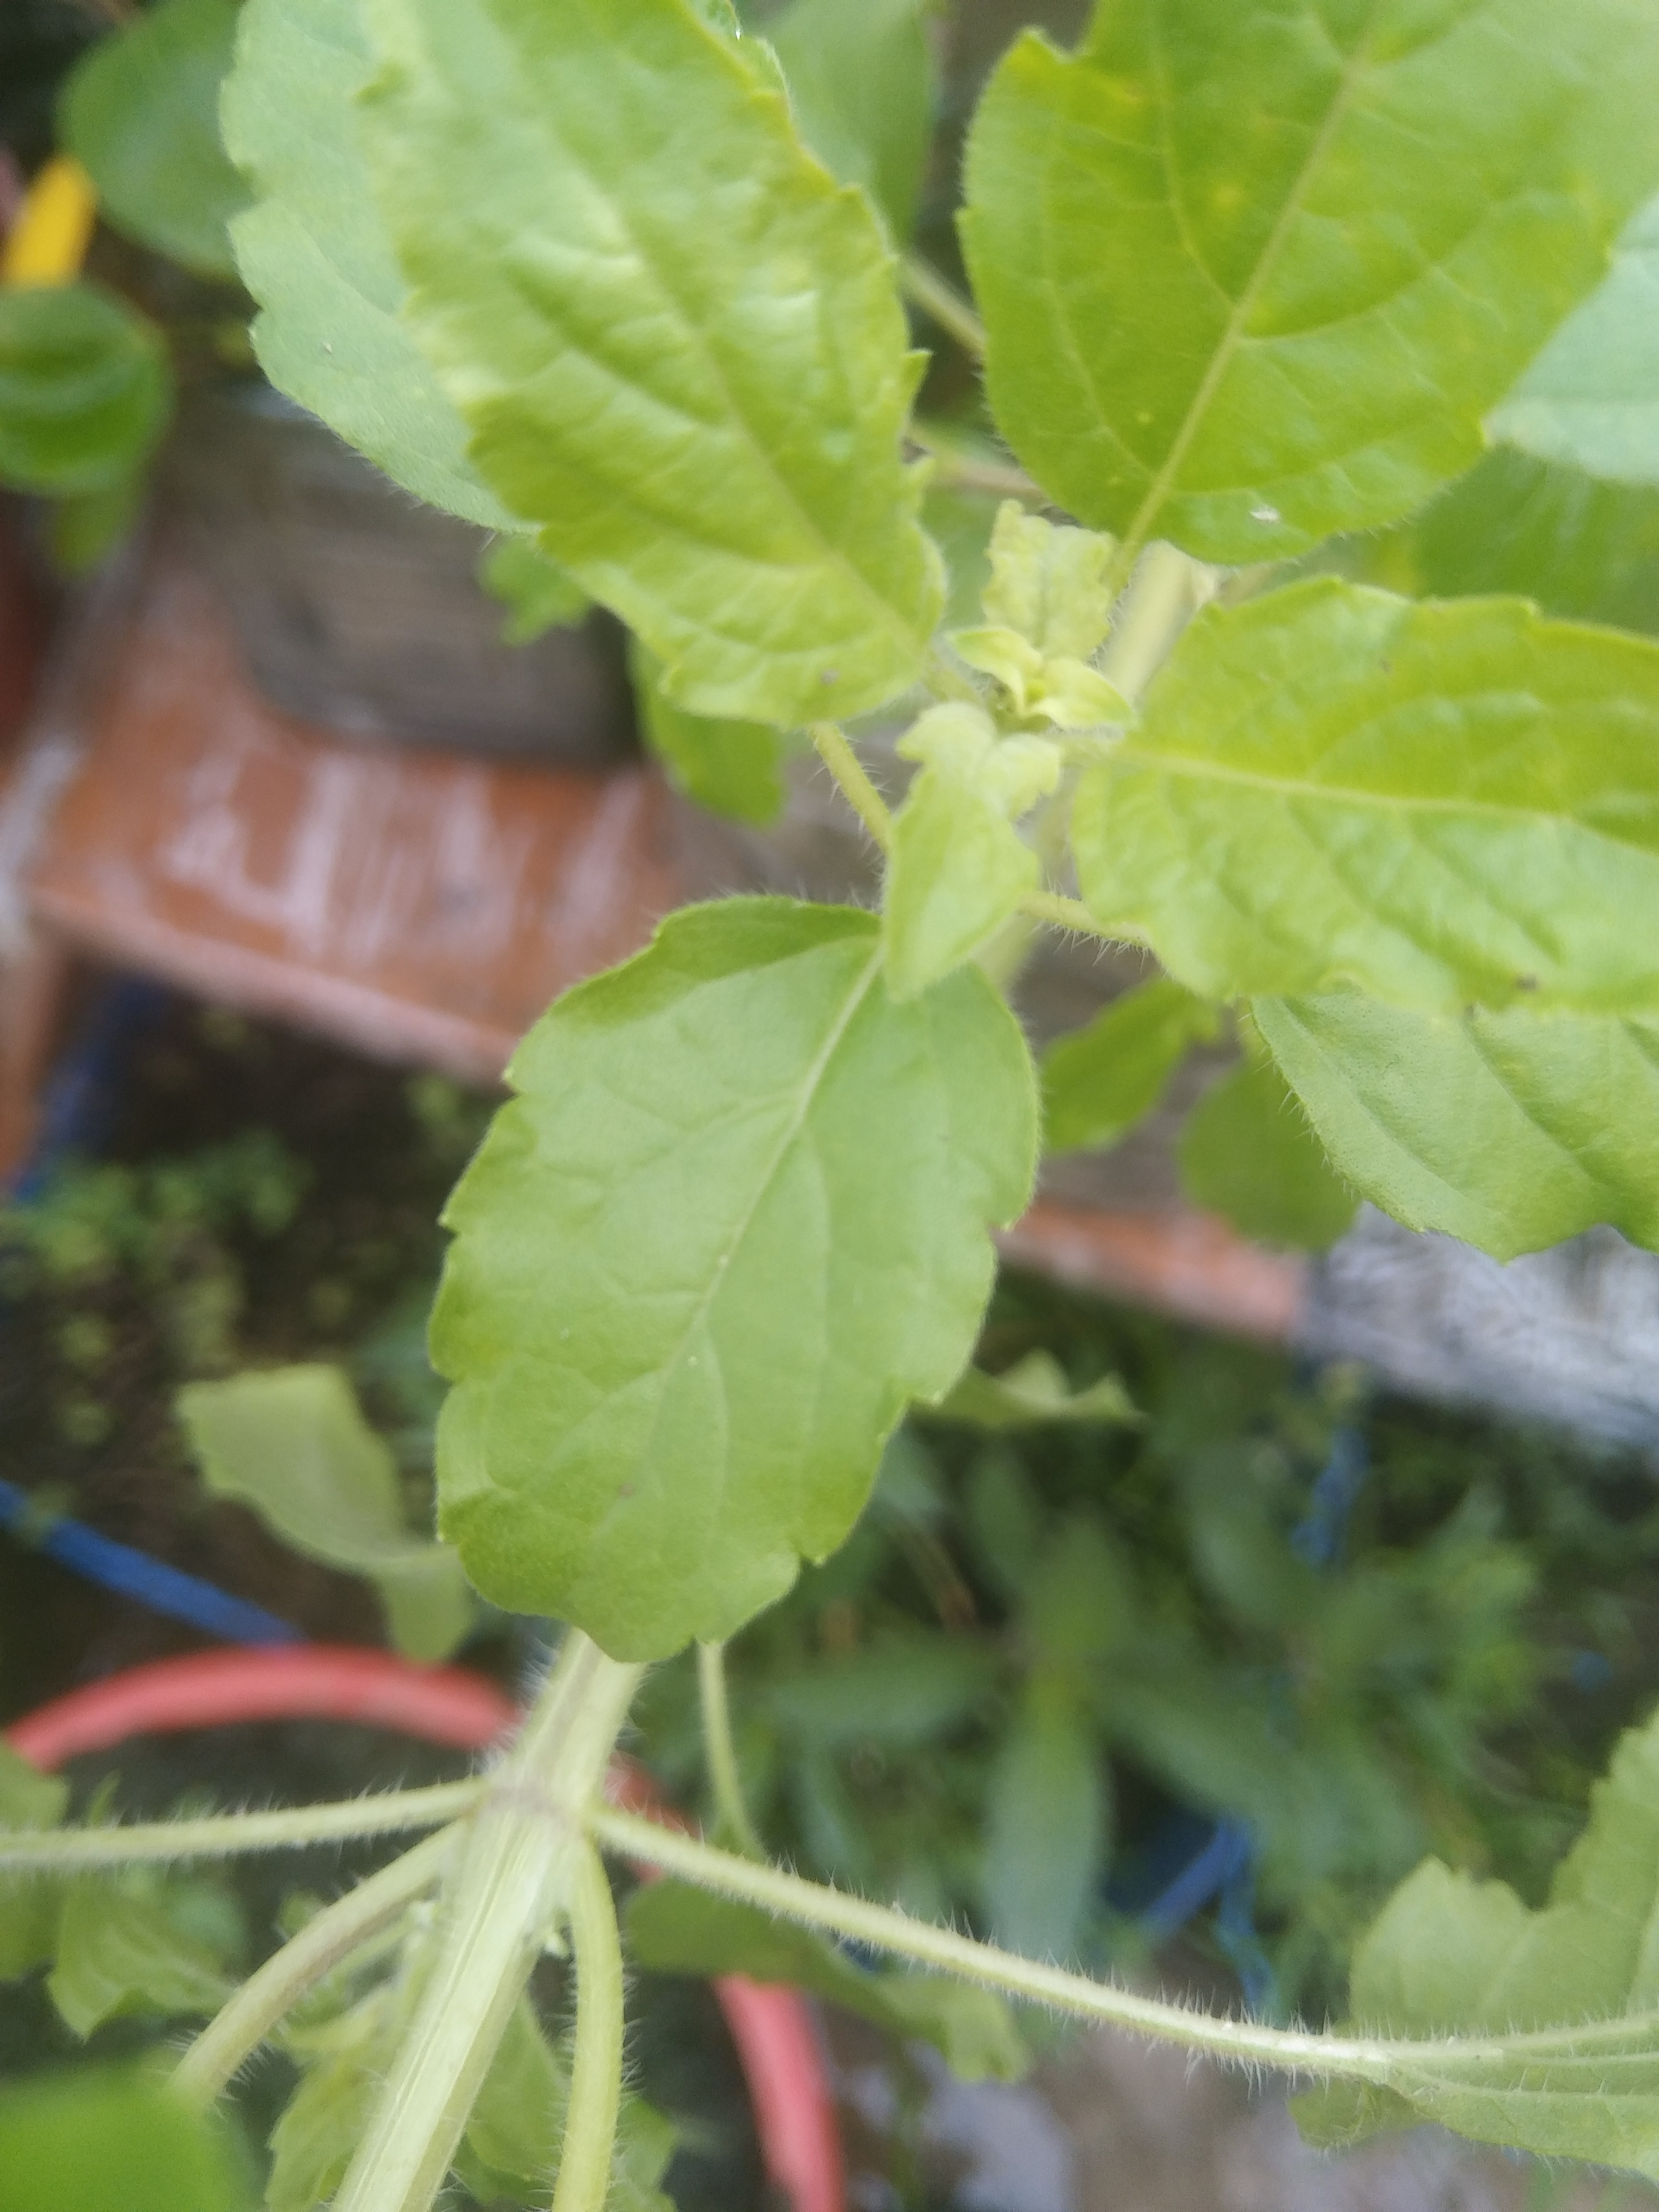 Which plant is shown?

tulshi
